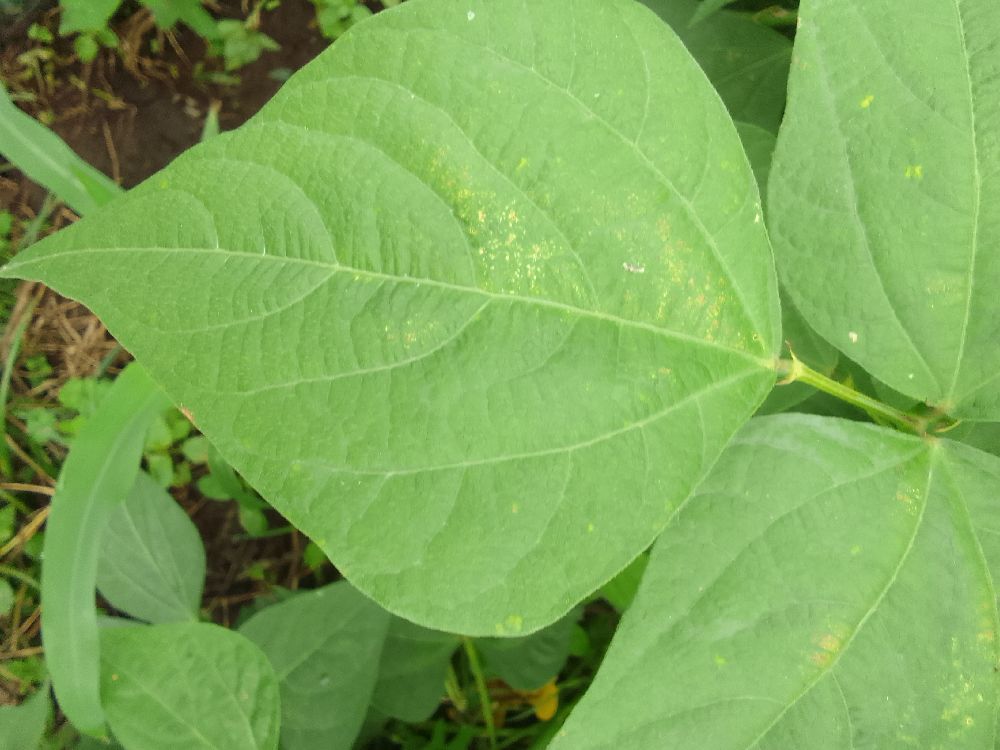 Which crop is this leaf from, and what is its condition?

common bean, healthy
